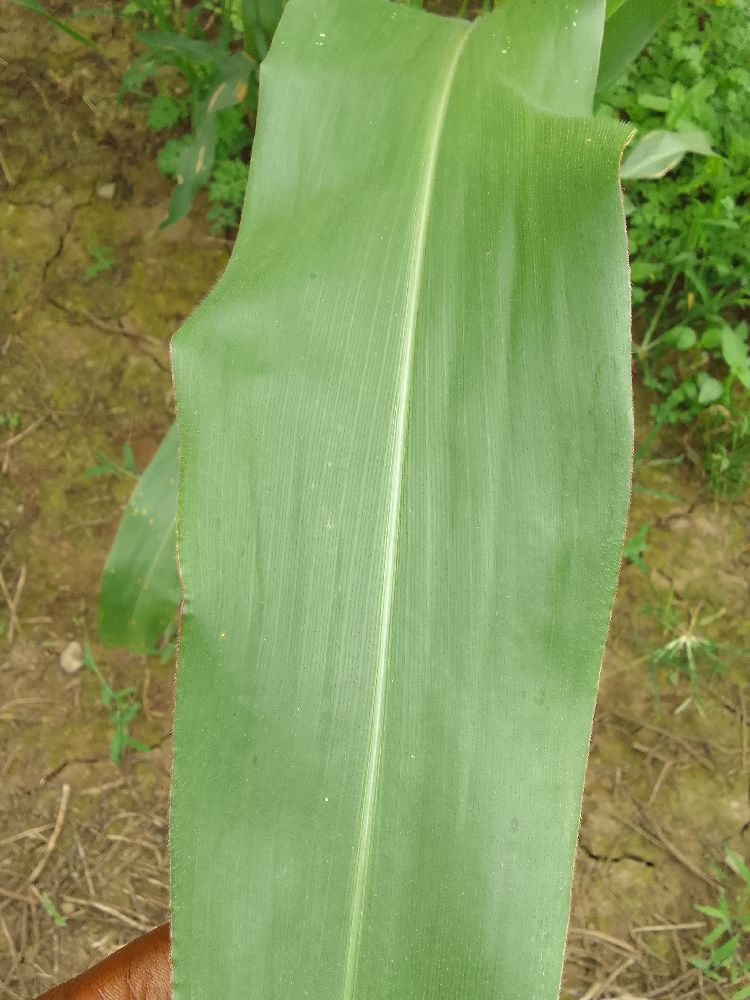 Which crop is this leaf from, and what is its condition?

maize, healthy
